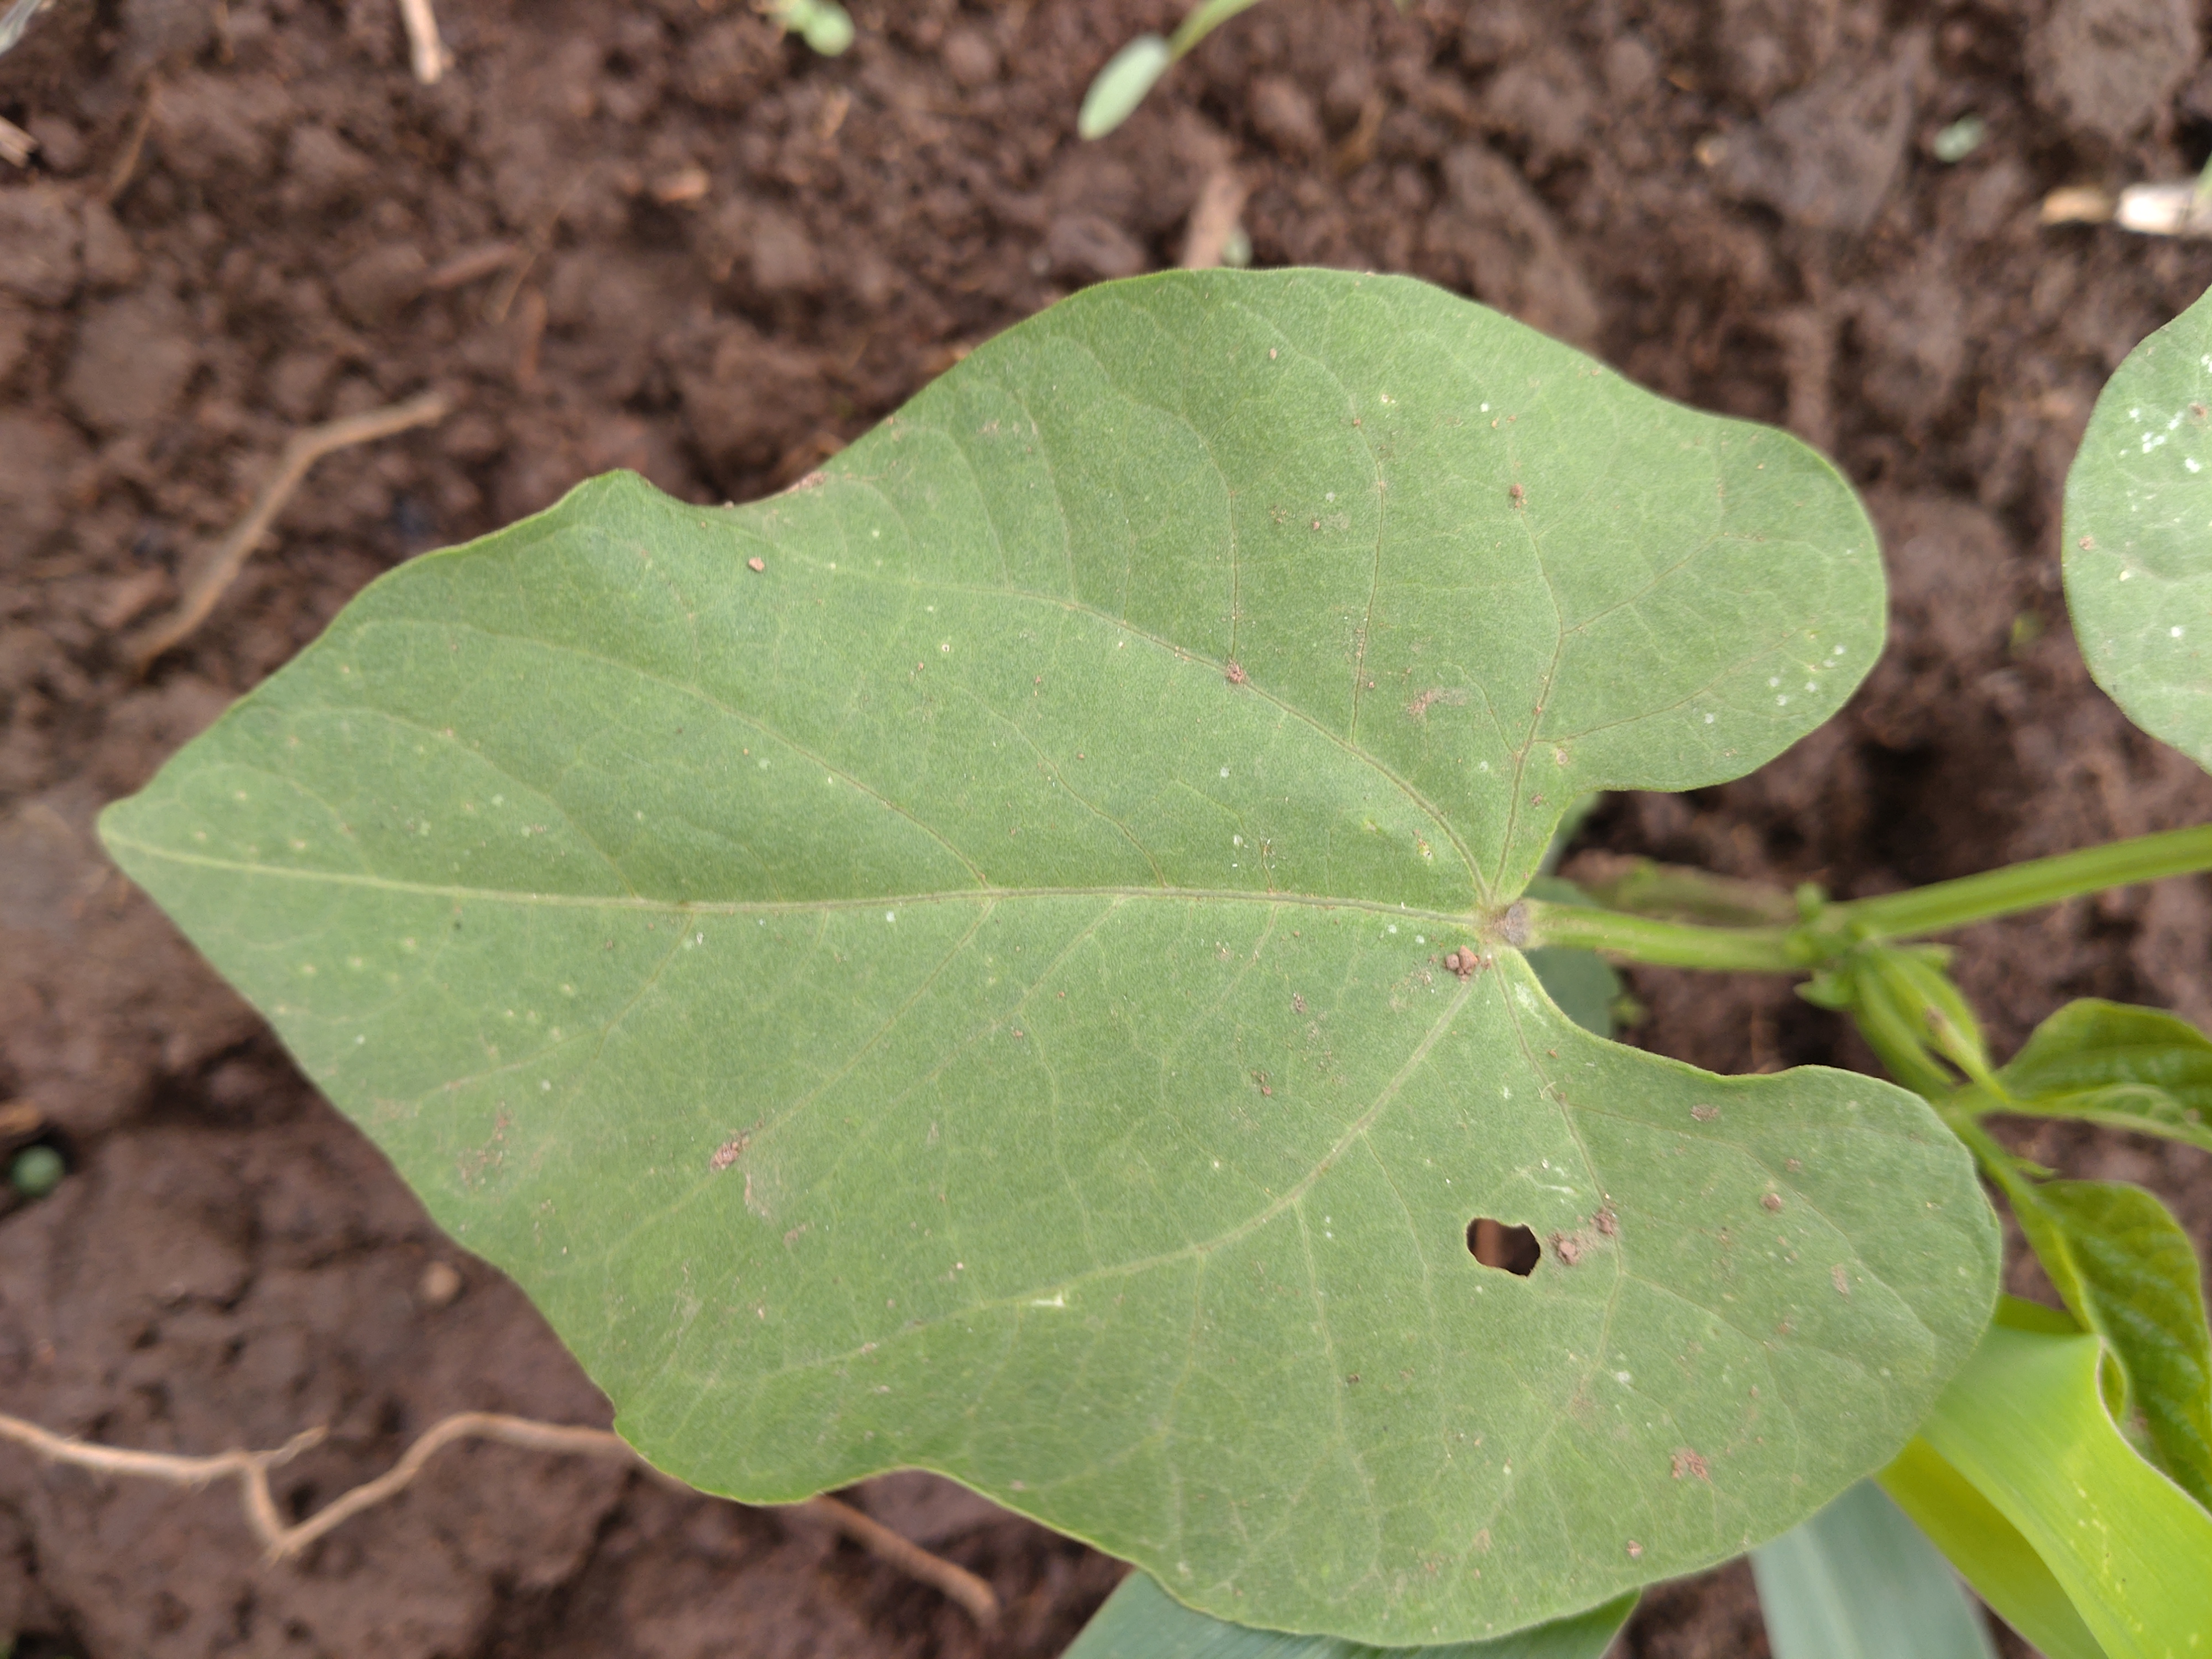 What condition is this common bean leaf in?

healthy
